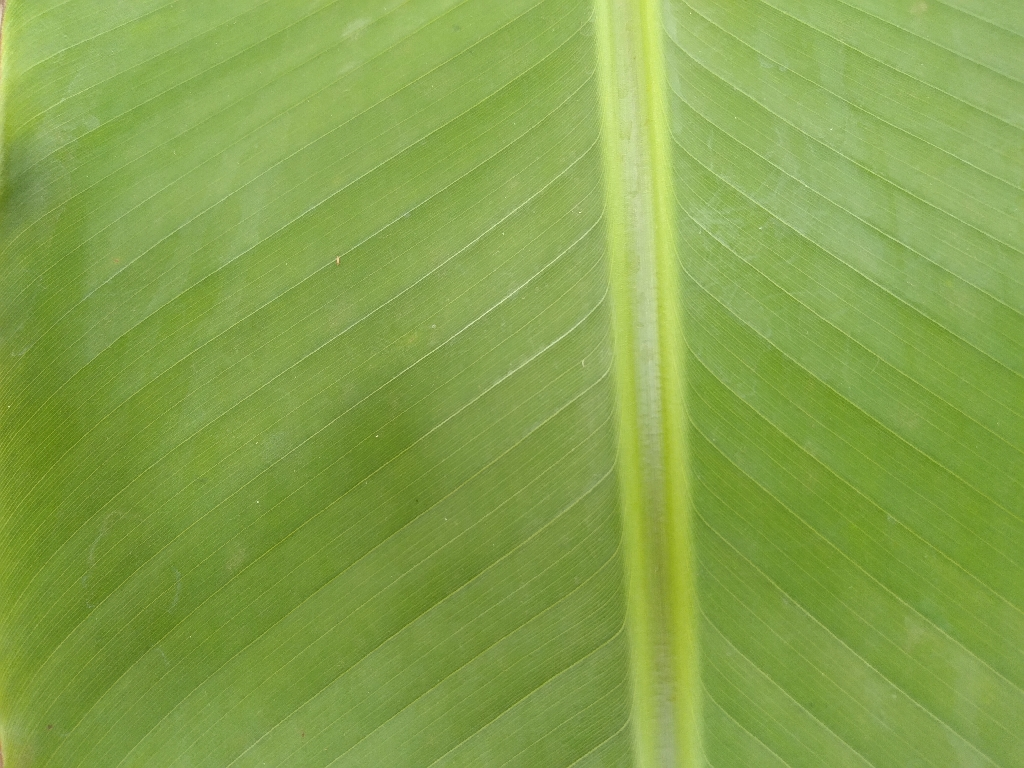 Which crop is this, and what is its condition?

banana, healthy
